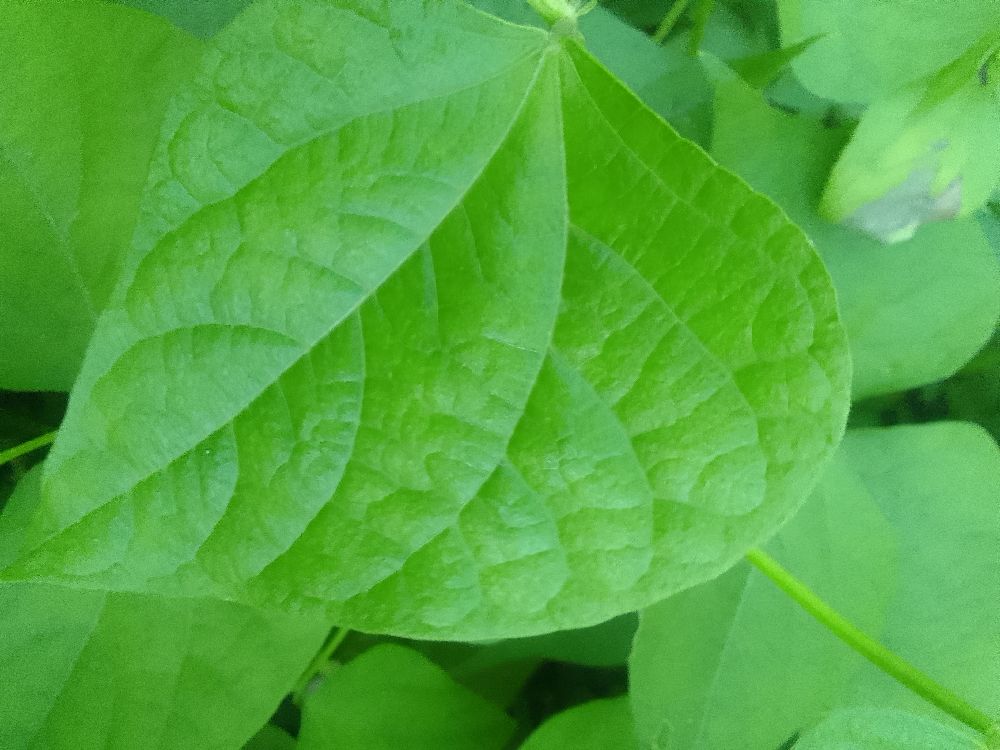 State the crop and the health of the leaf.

common bean, healthy
